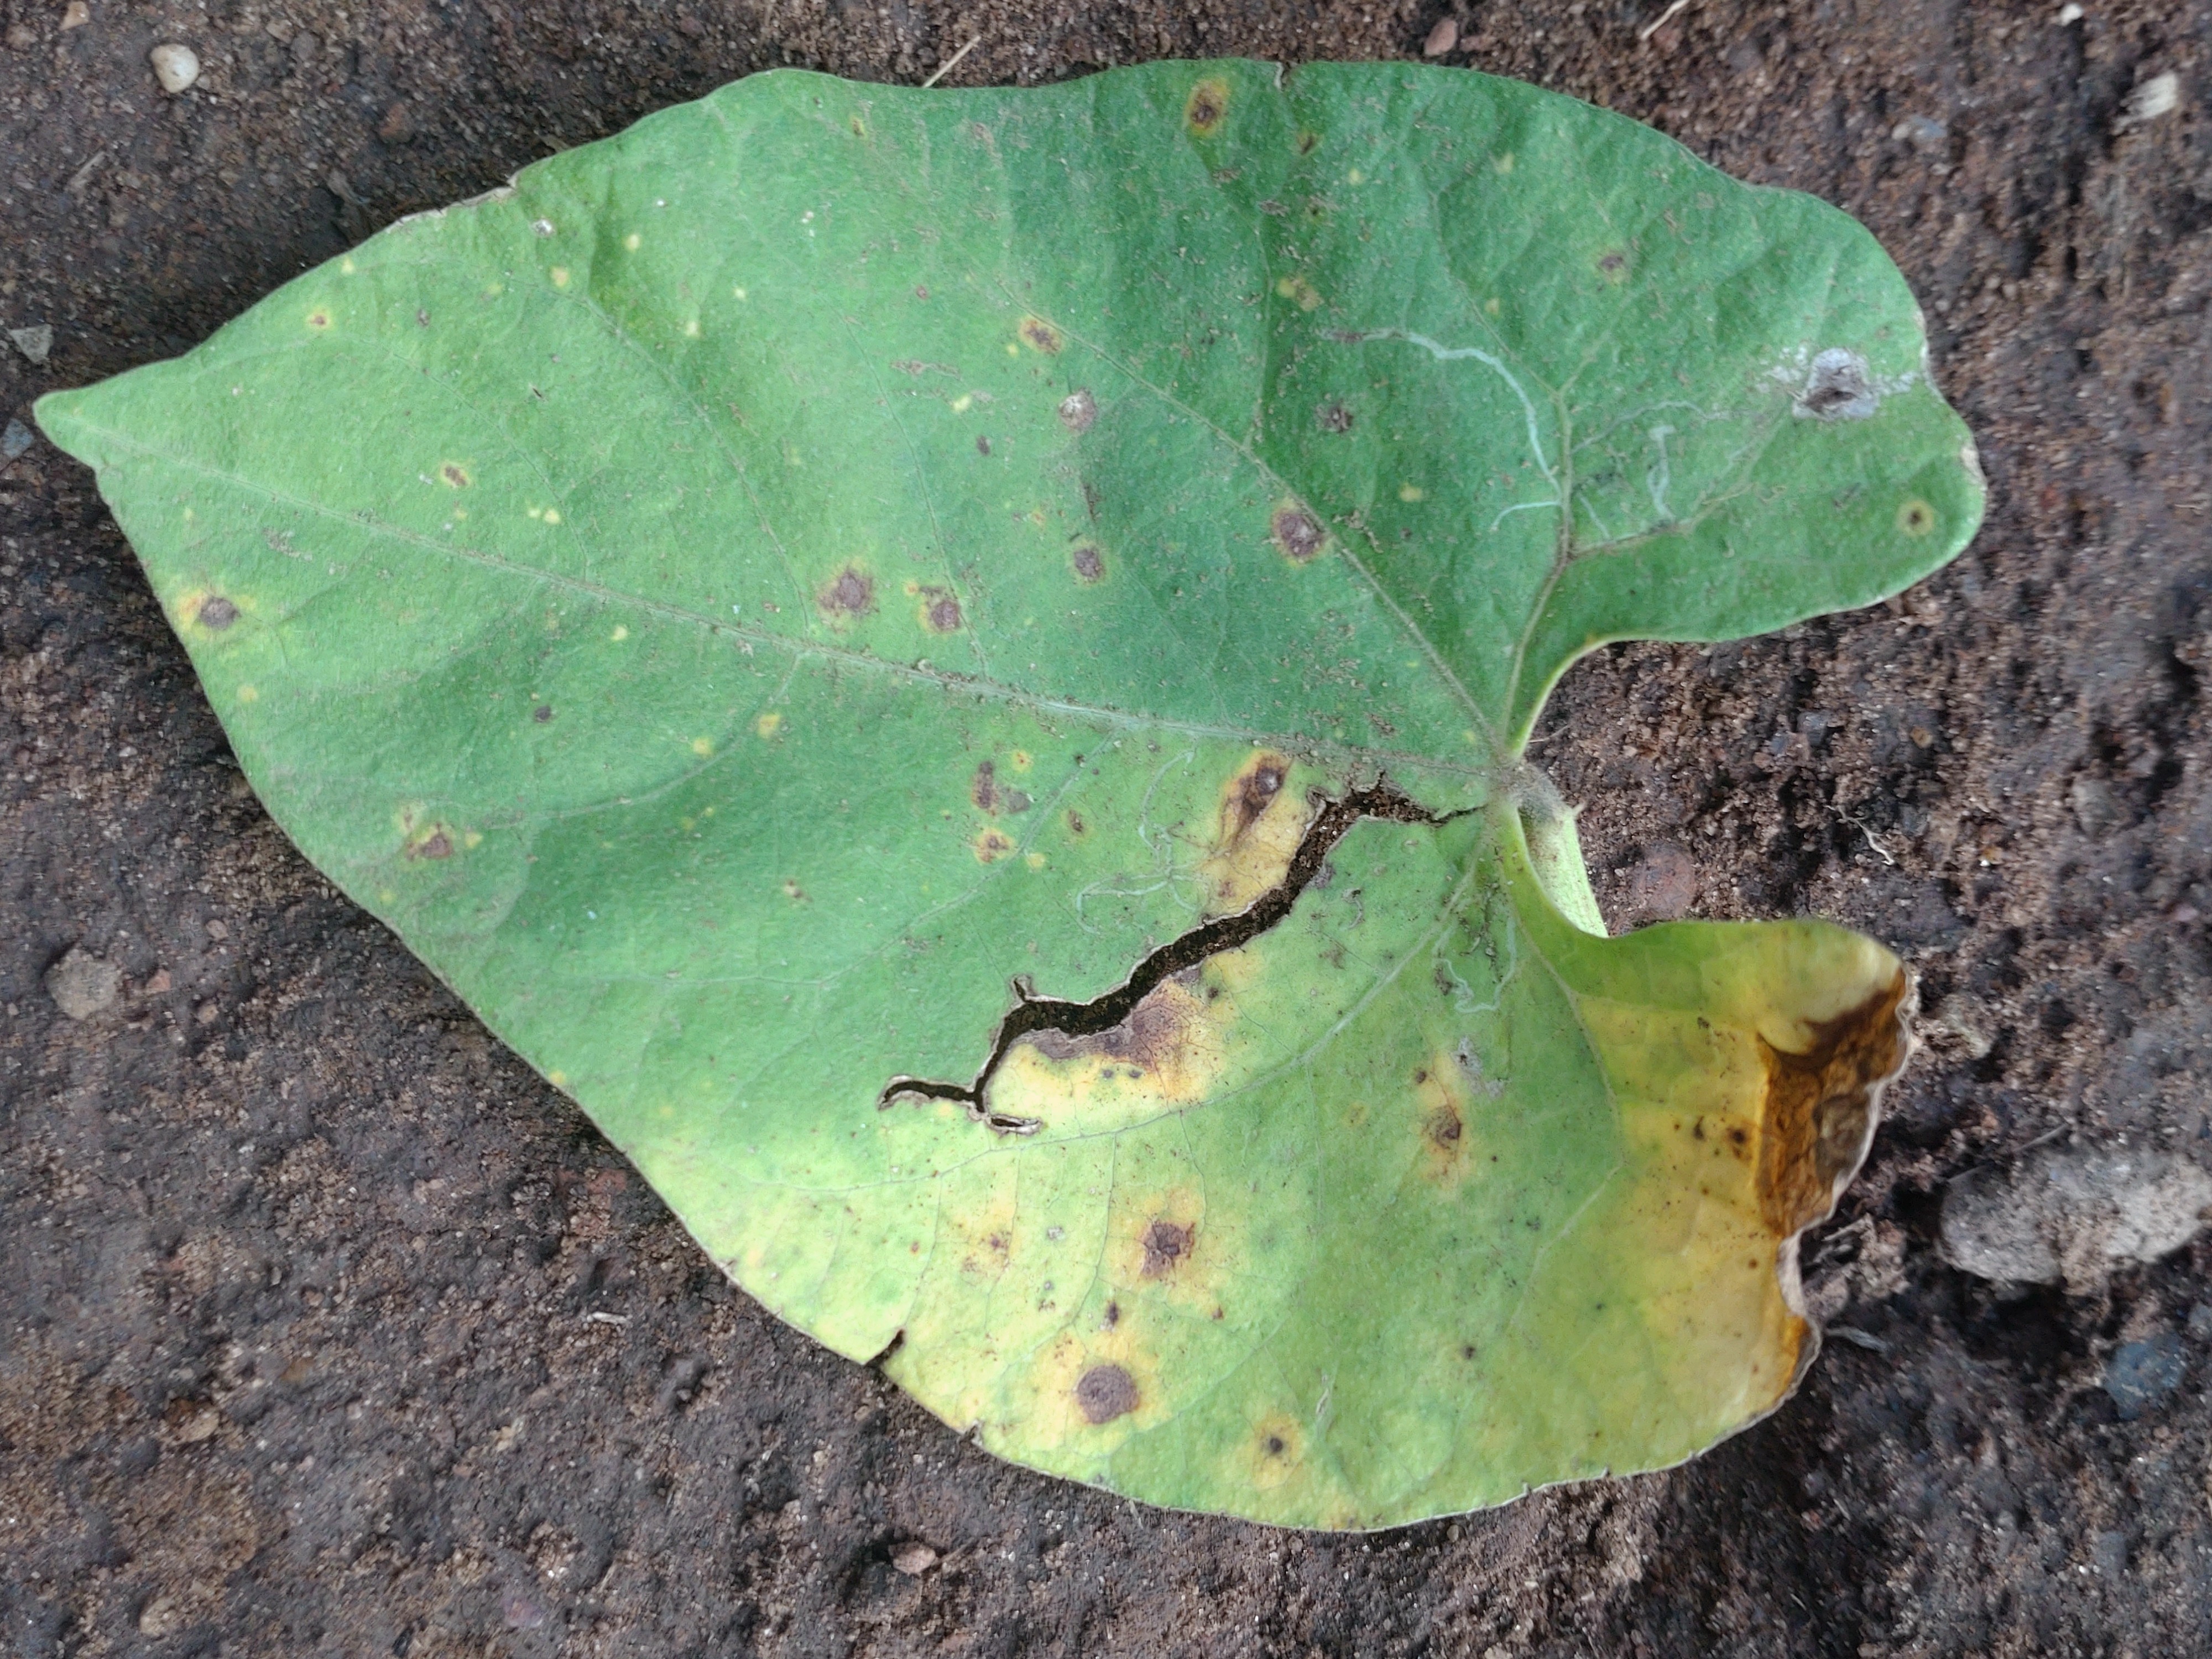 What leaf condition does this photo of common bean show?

rust
